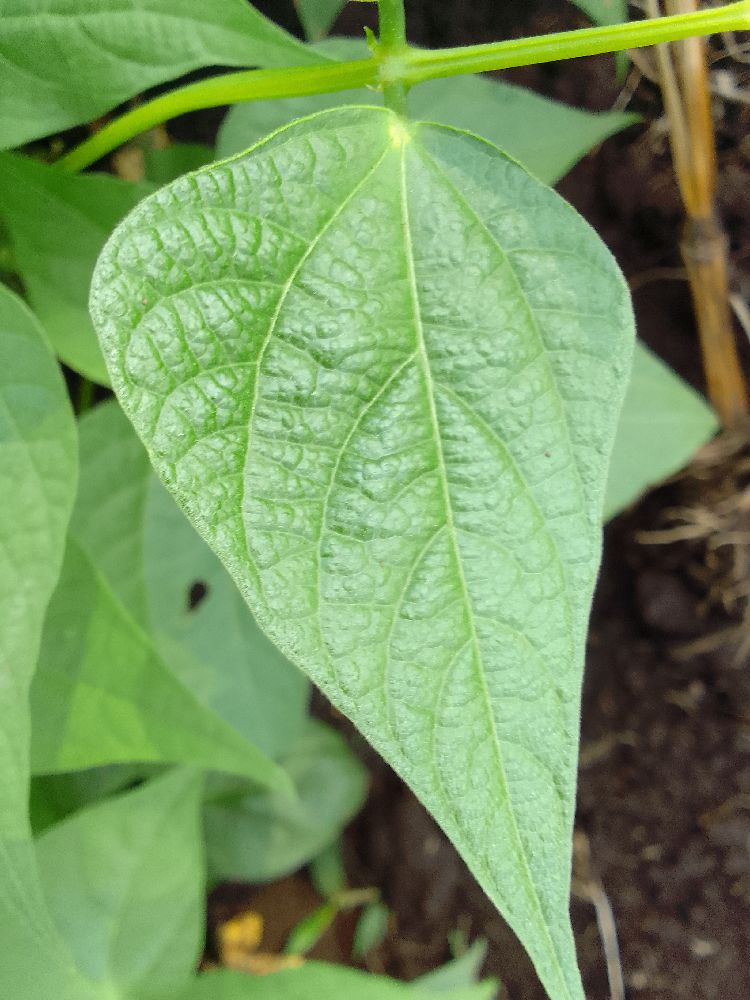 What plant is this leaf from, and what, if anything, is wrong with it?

common bean, healthy
